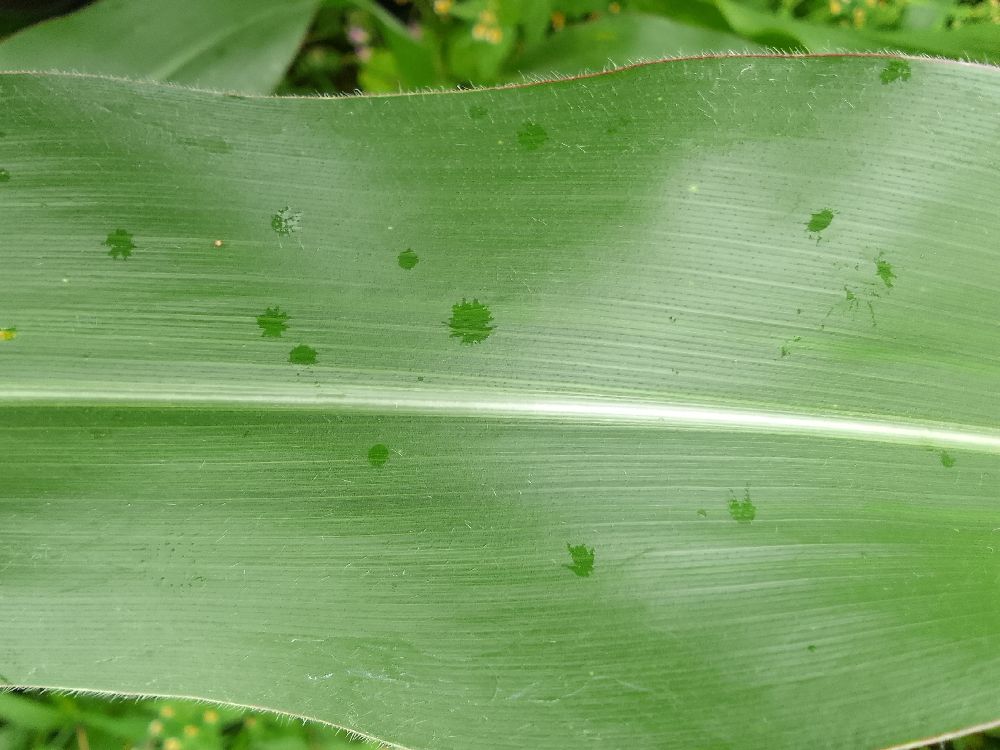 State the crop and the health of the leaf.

maize, healthy
